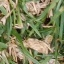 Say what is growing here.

grass
